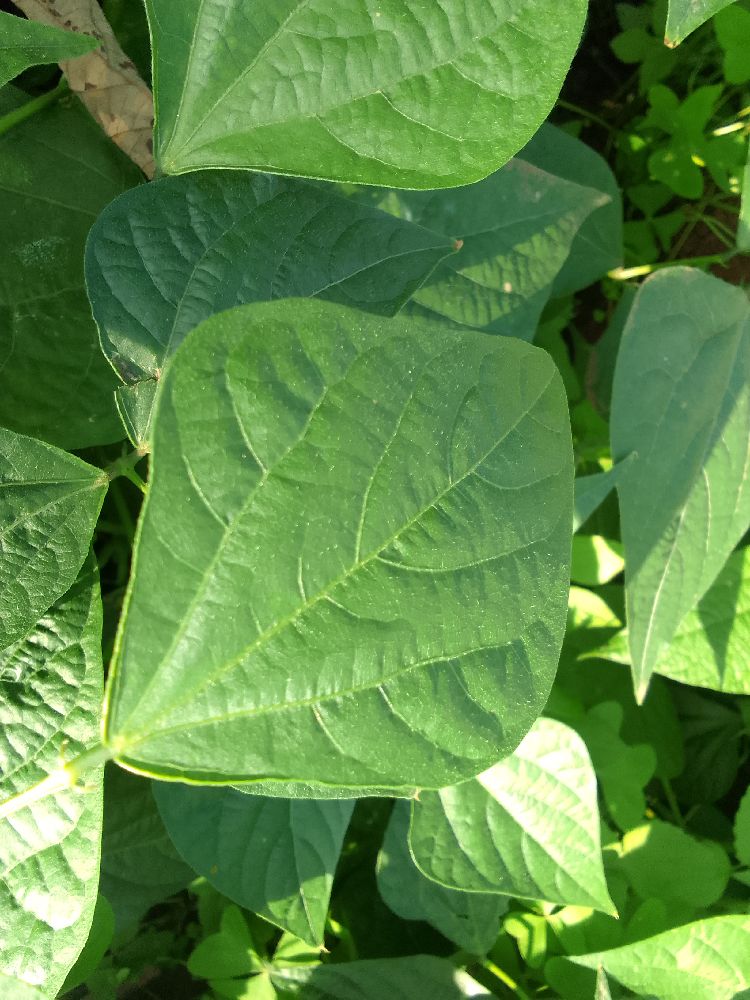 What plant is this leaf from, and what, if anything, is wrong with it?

common bean, healthy
